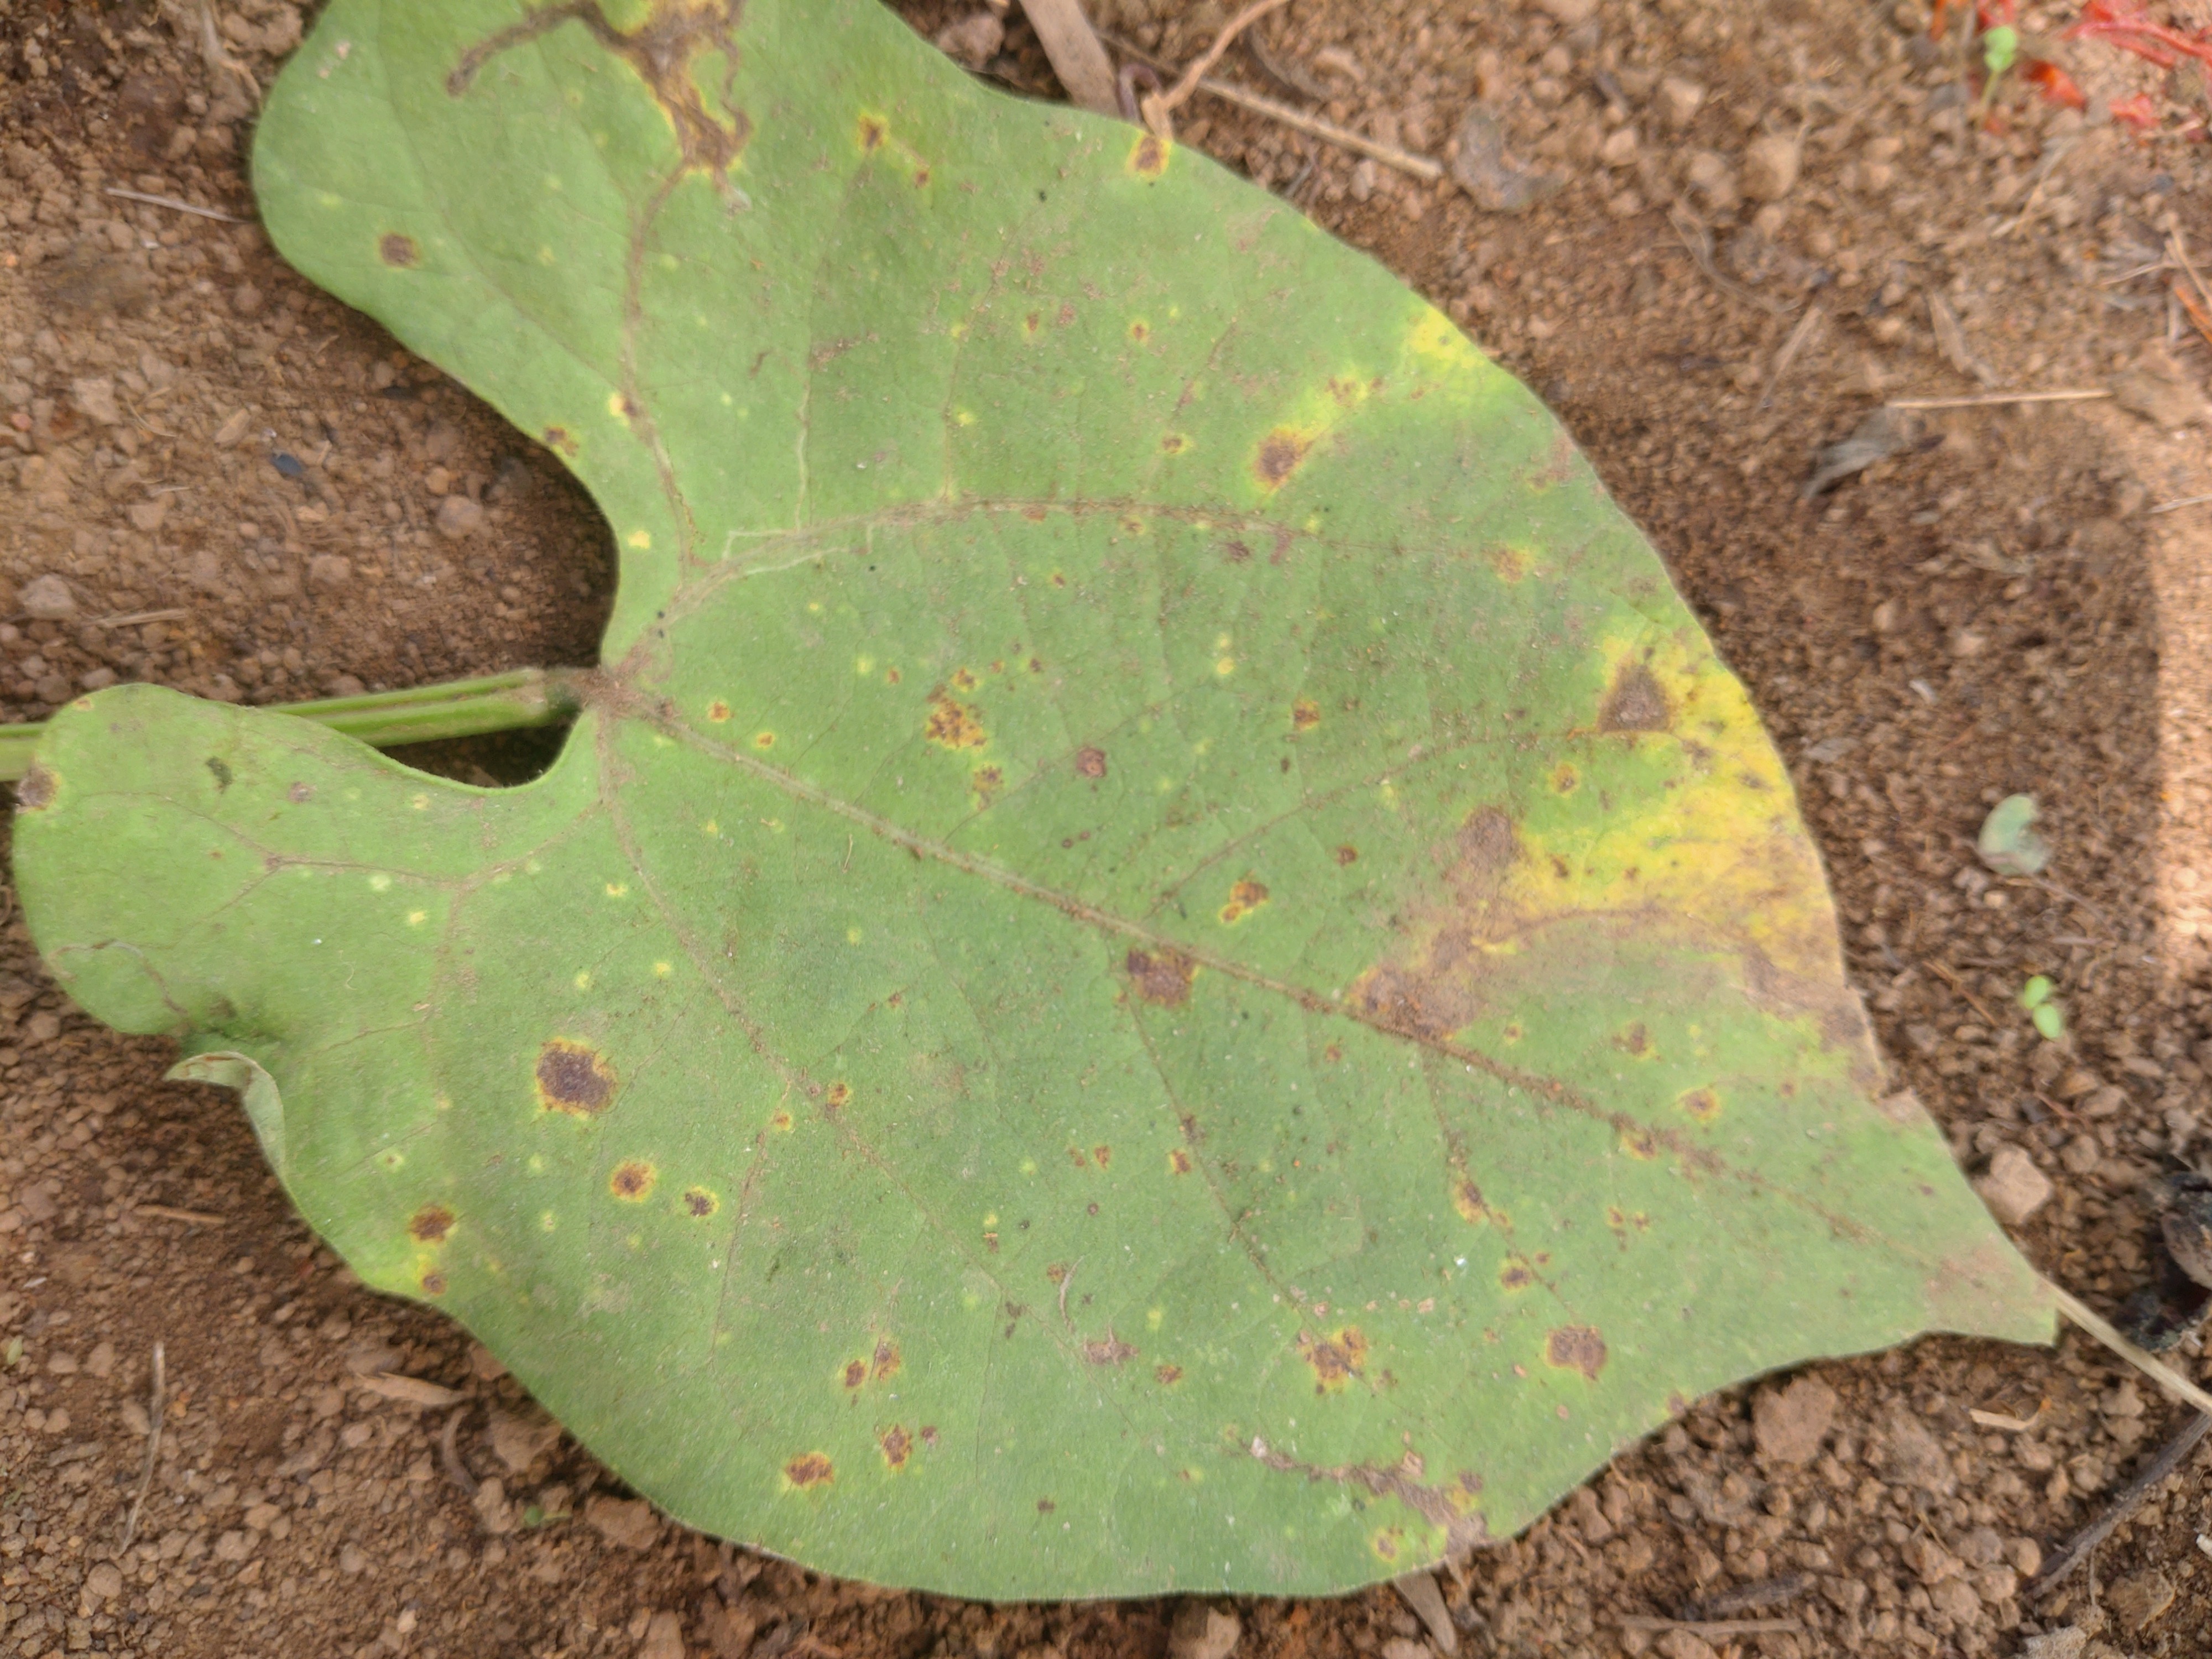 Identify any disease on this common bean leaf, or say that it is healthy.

rust
